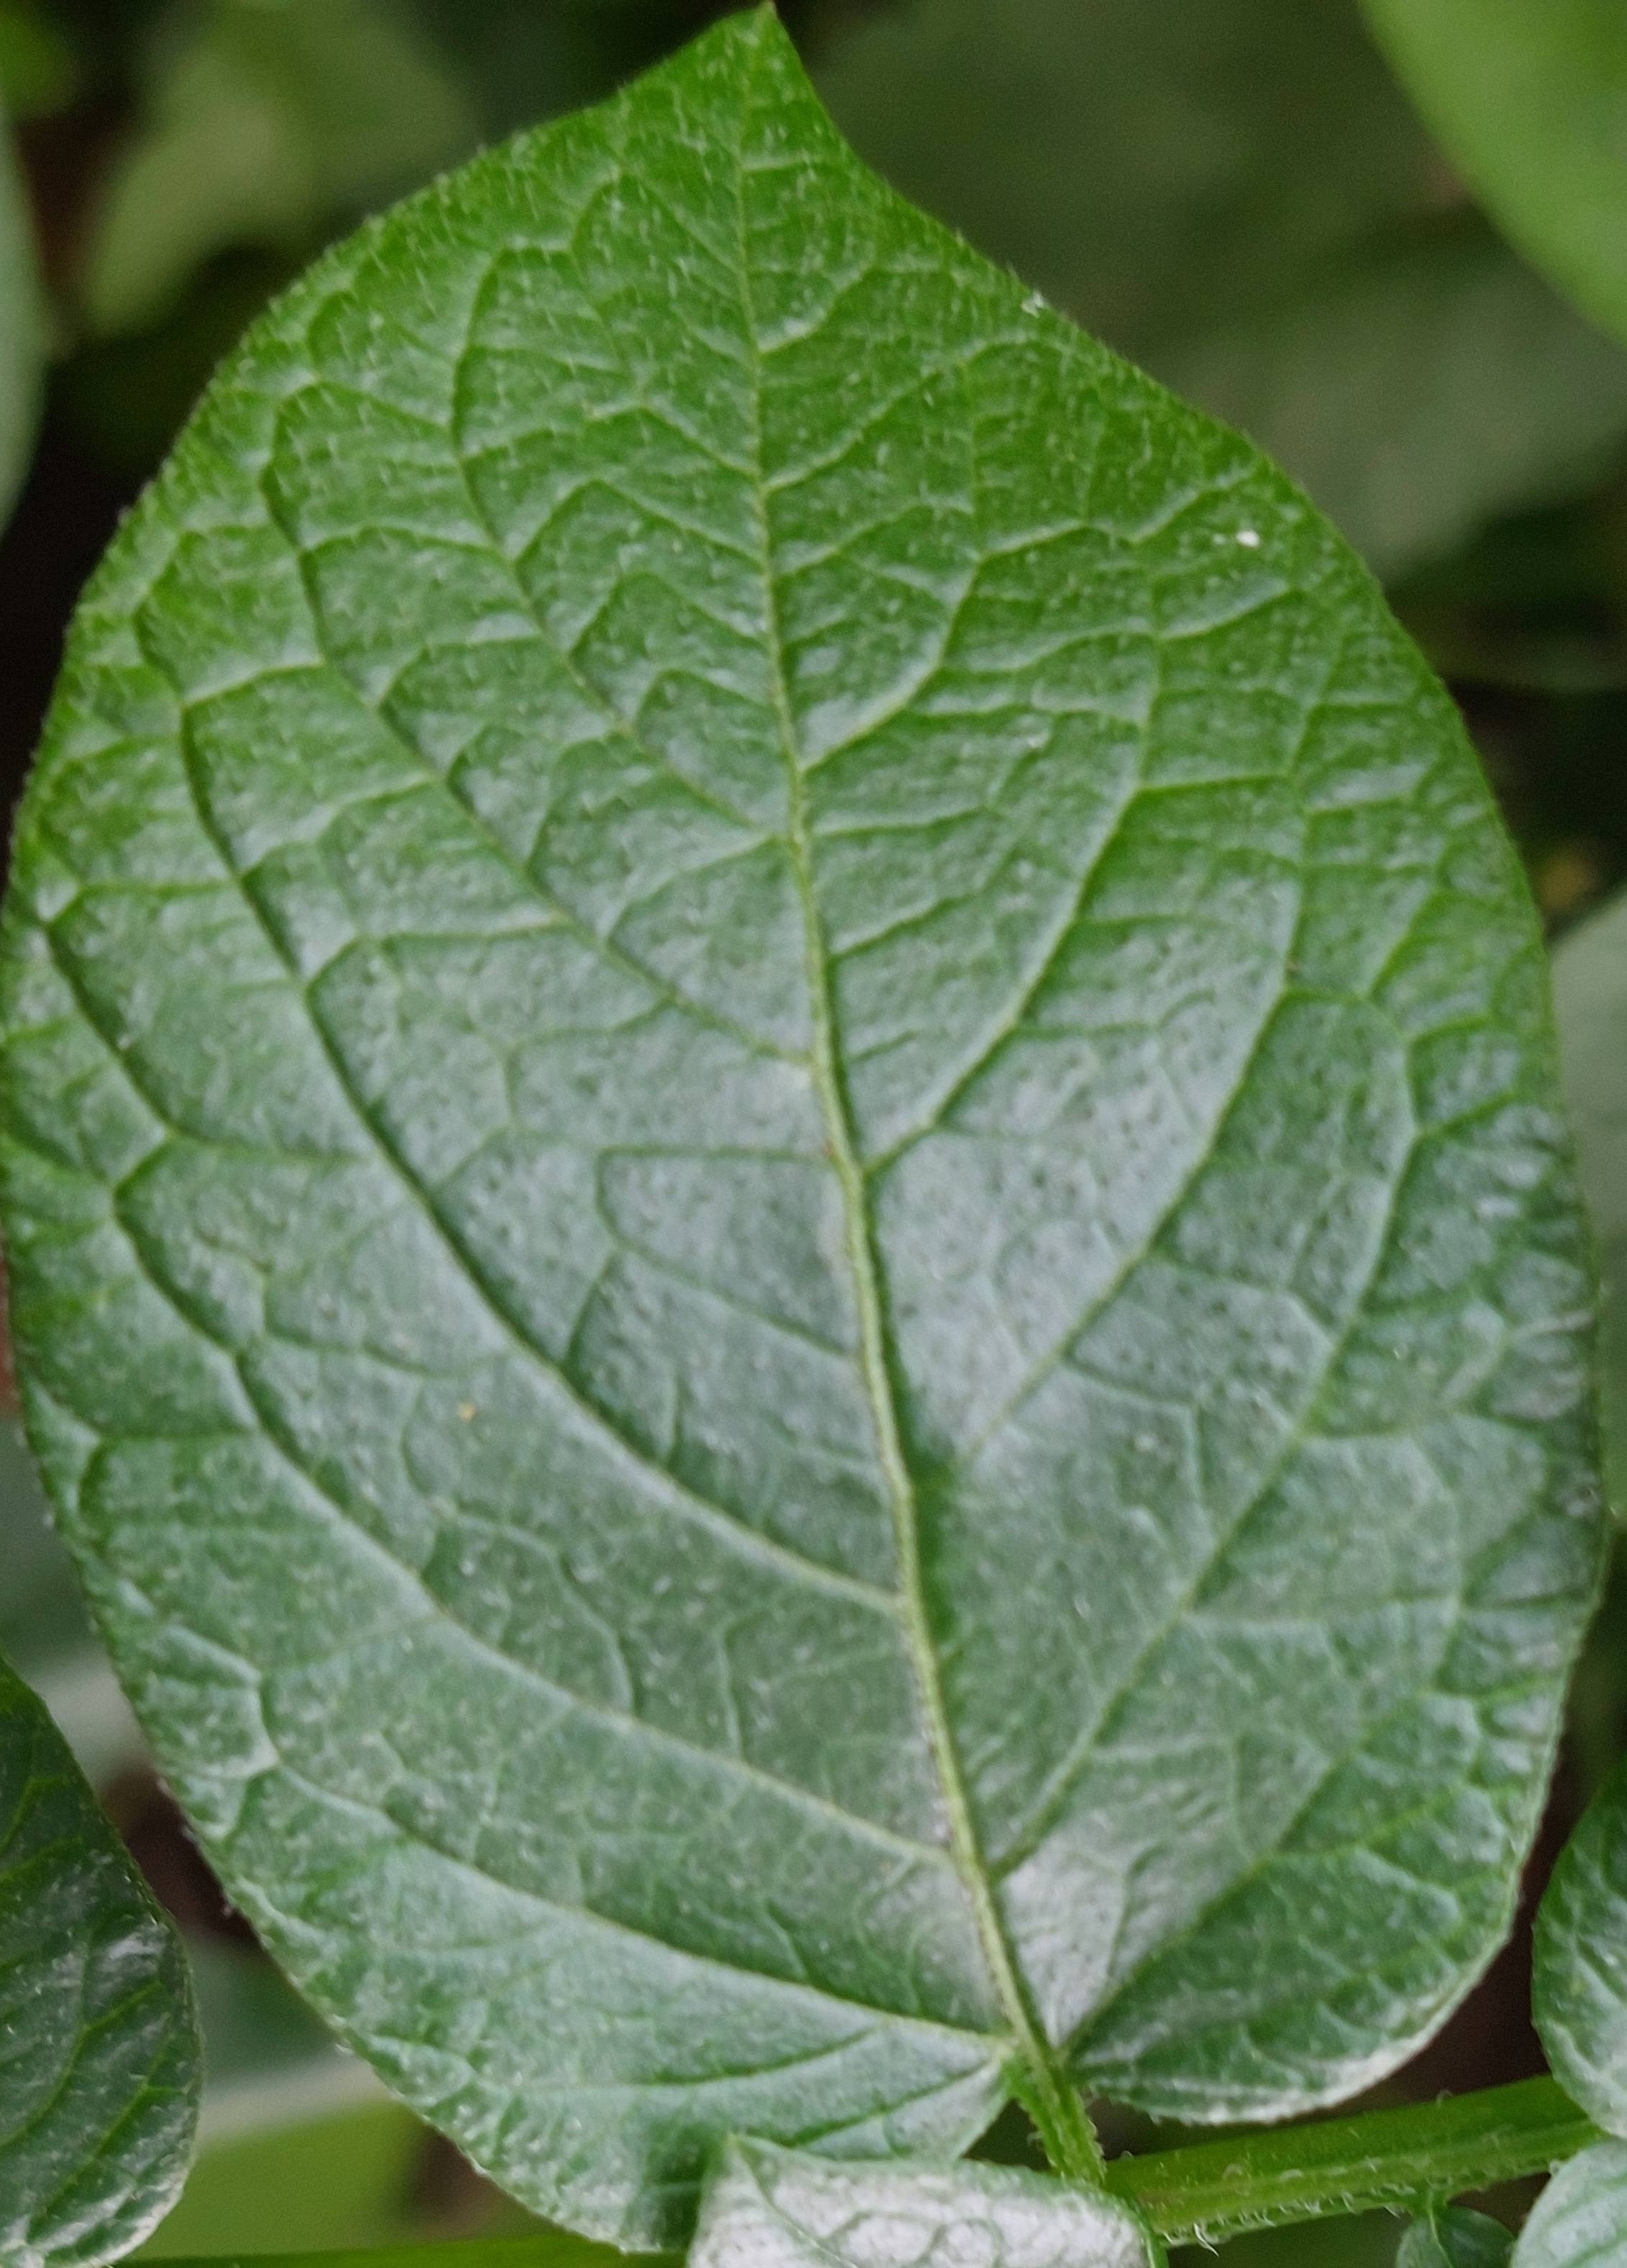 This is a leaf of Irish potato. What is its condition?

healthy
